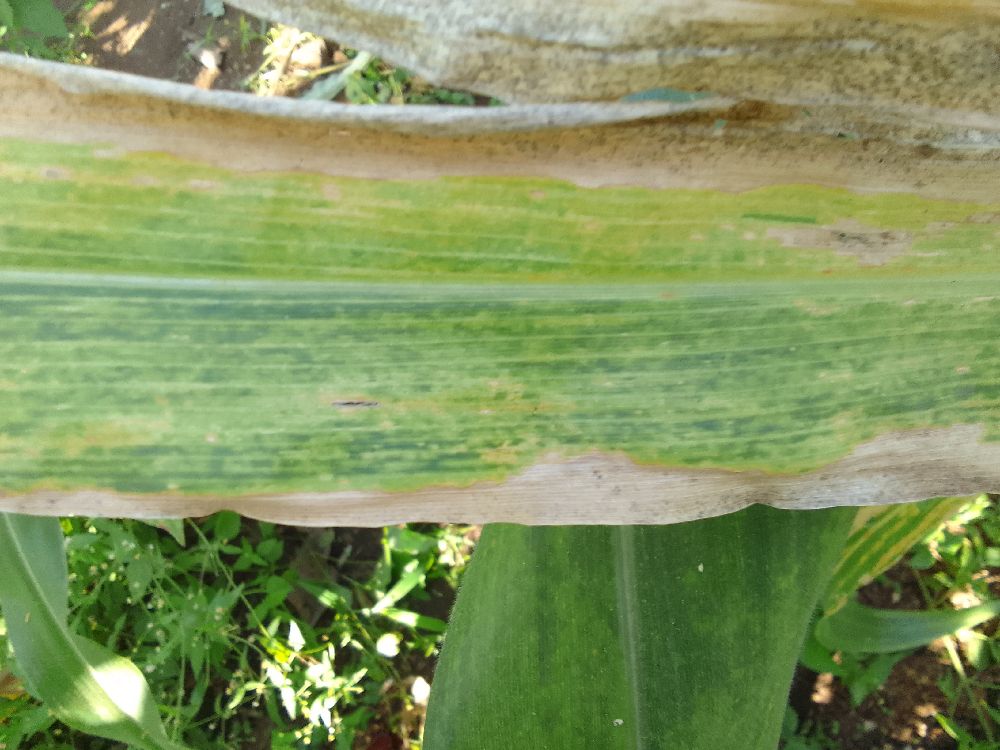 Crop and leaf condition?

maize, maize lethal necrosis
